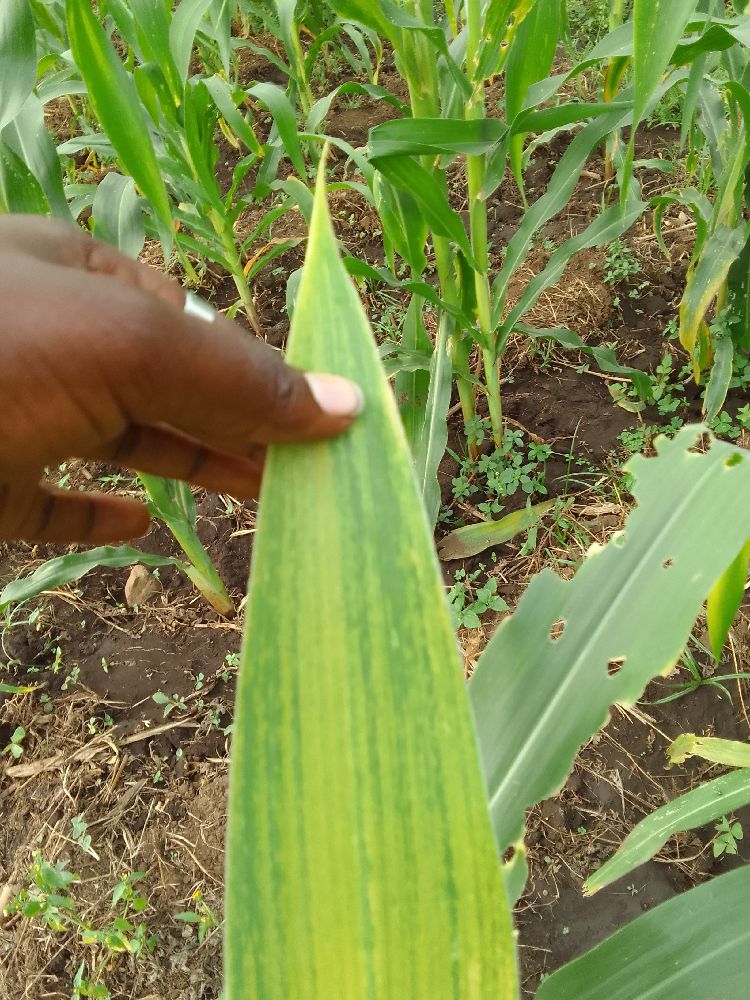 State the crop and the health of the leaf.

maize, maize lethal necrosis
